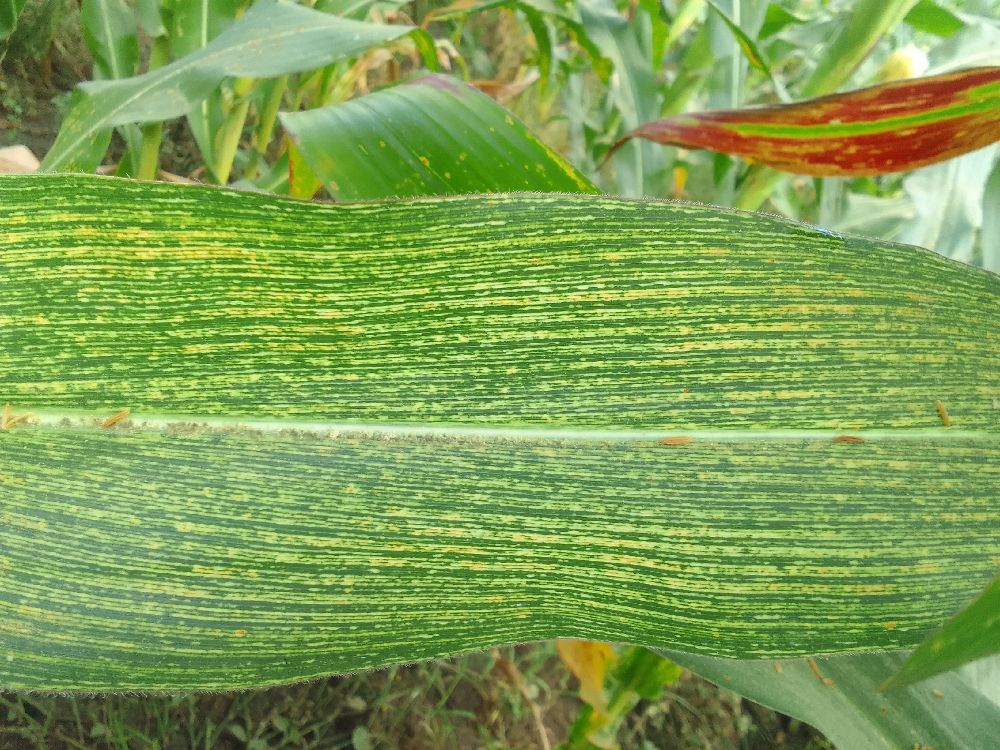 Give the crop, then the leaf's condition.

maize, maize streak virus
